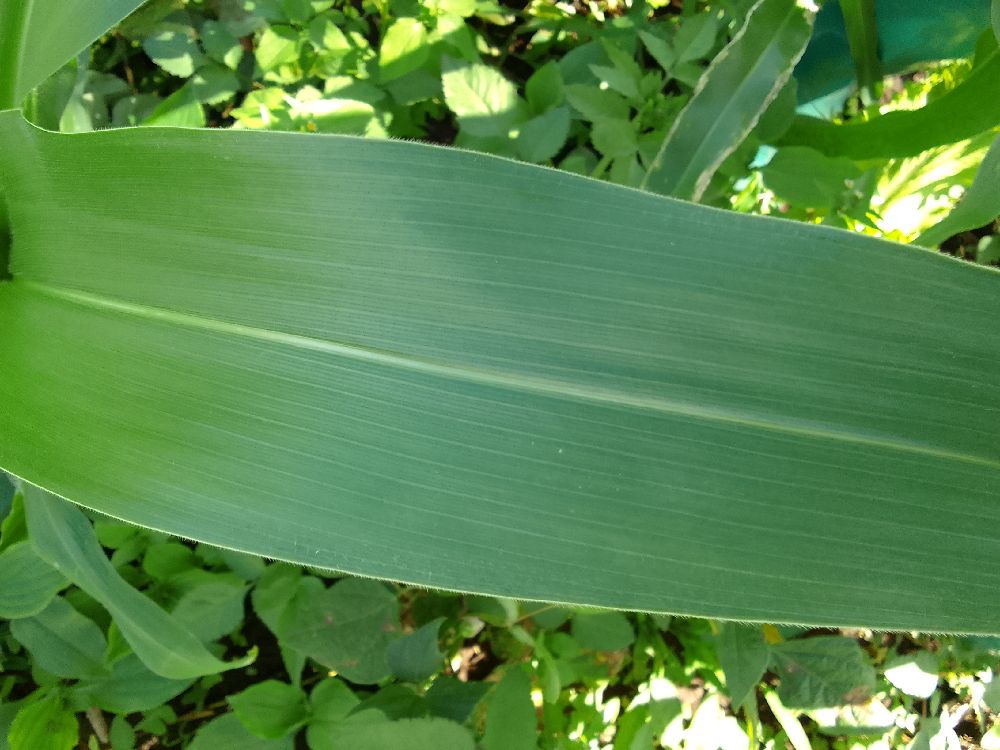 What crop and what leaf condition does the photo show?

maize, healthy
